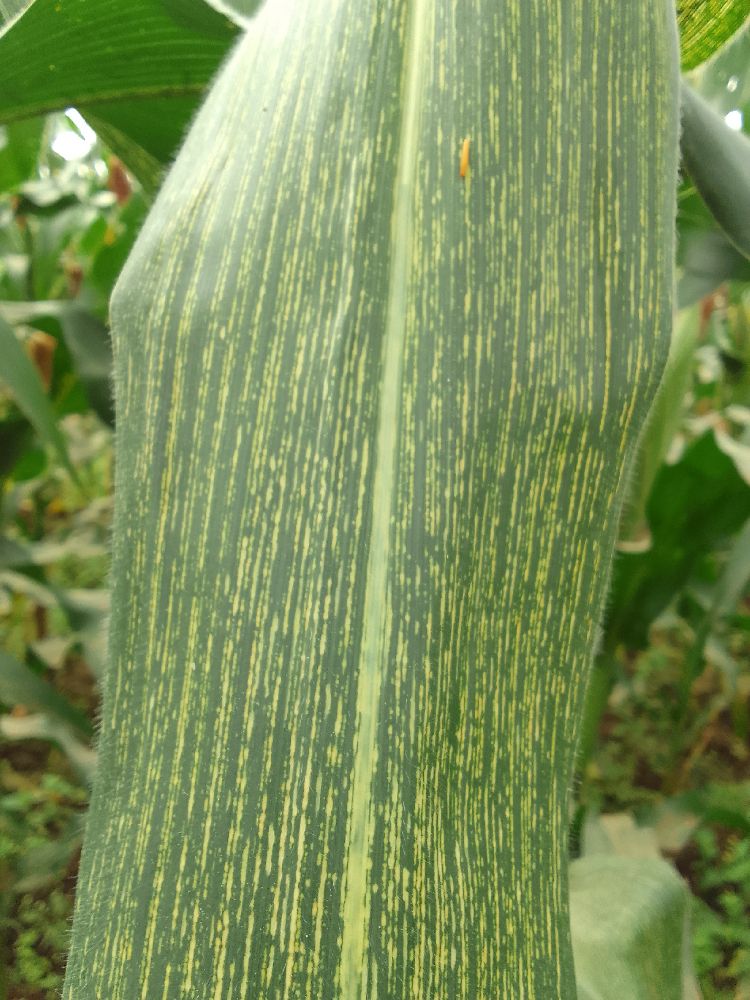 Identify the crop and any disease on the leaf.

maize, maize streak virus
